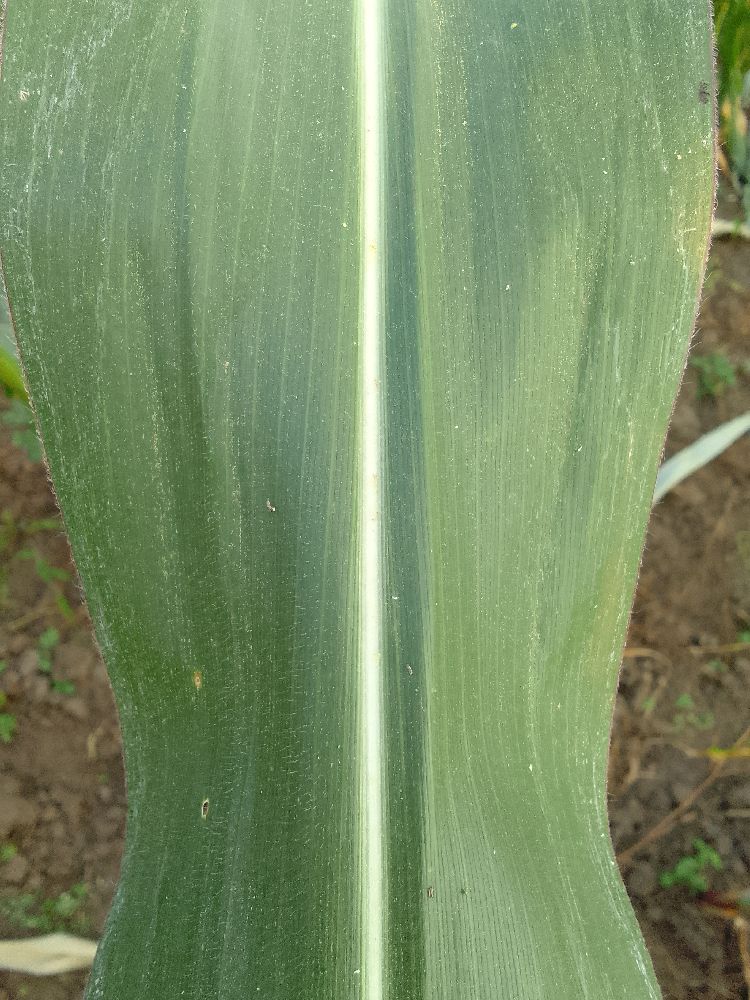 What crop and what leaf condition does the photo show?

maize, healthy
